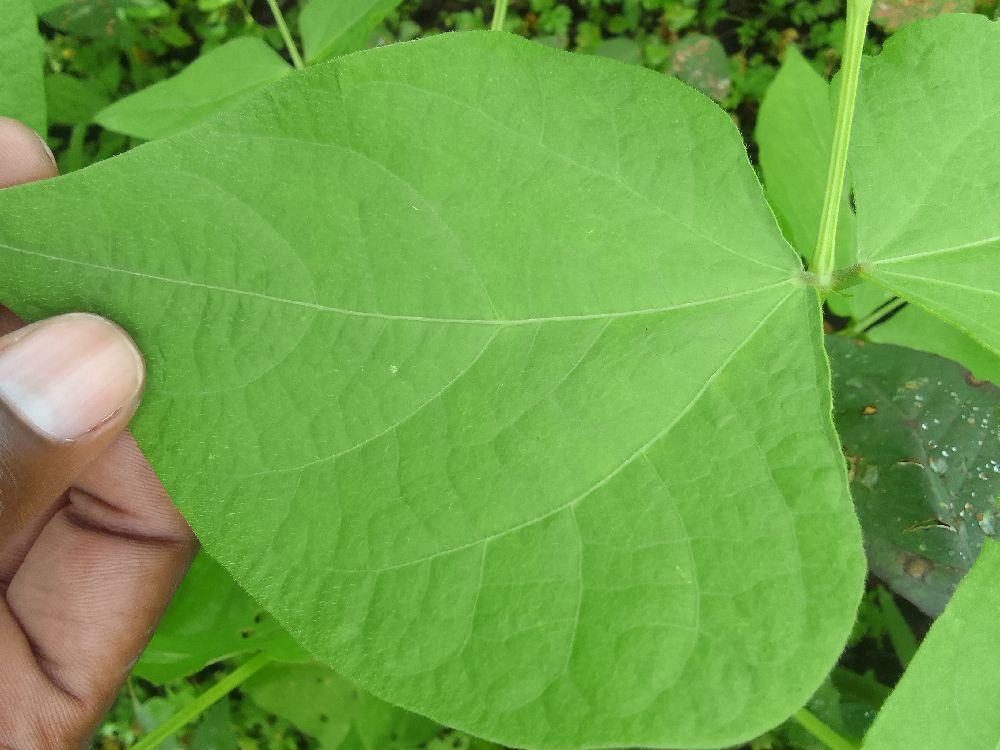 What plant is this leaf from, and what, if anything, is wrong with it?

common bean, healthy
